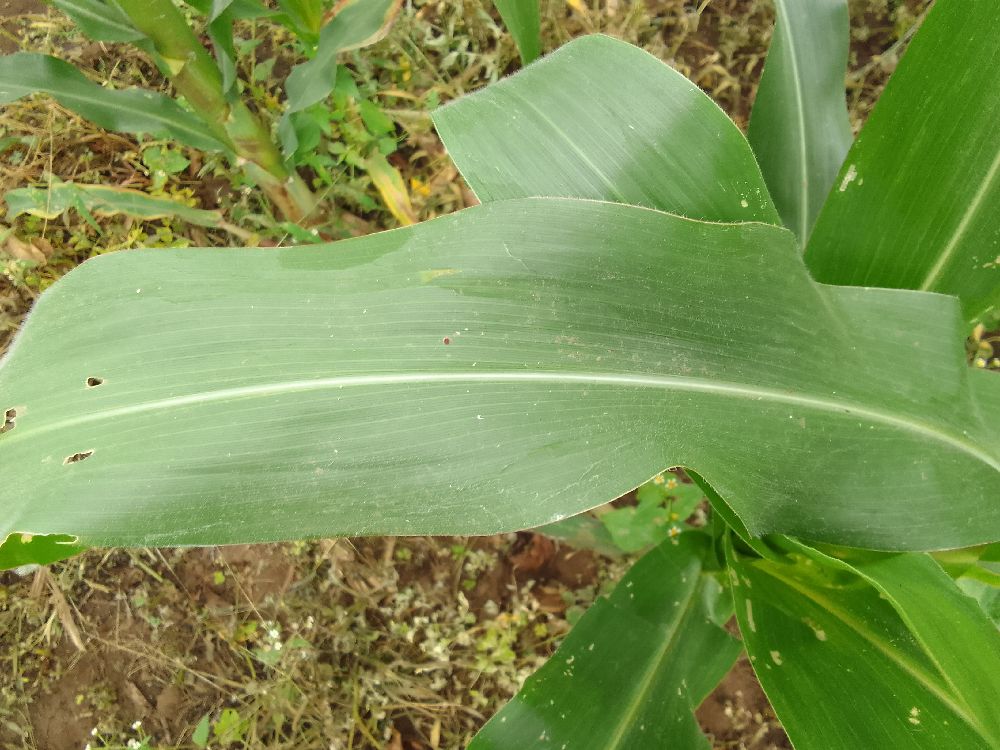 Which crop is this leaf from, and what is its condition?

maize, healthy
